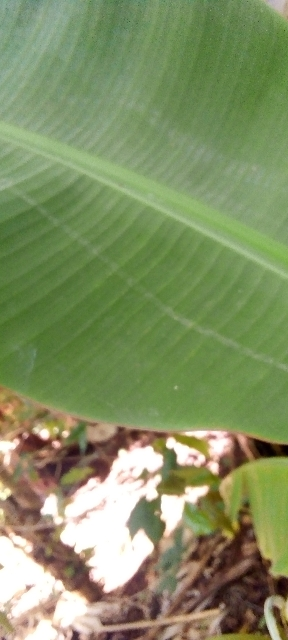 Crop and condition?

banana, healthy
